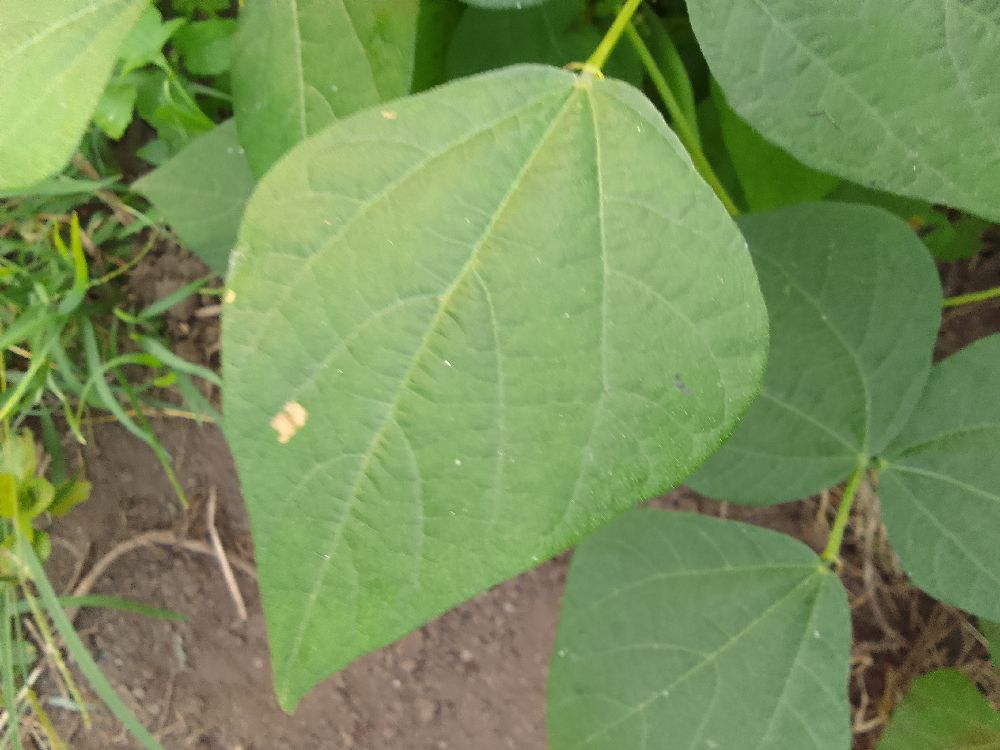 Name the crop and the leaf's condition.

common bean, healthy
